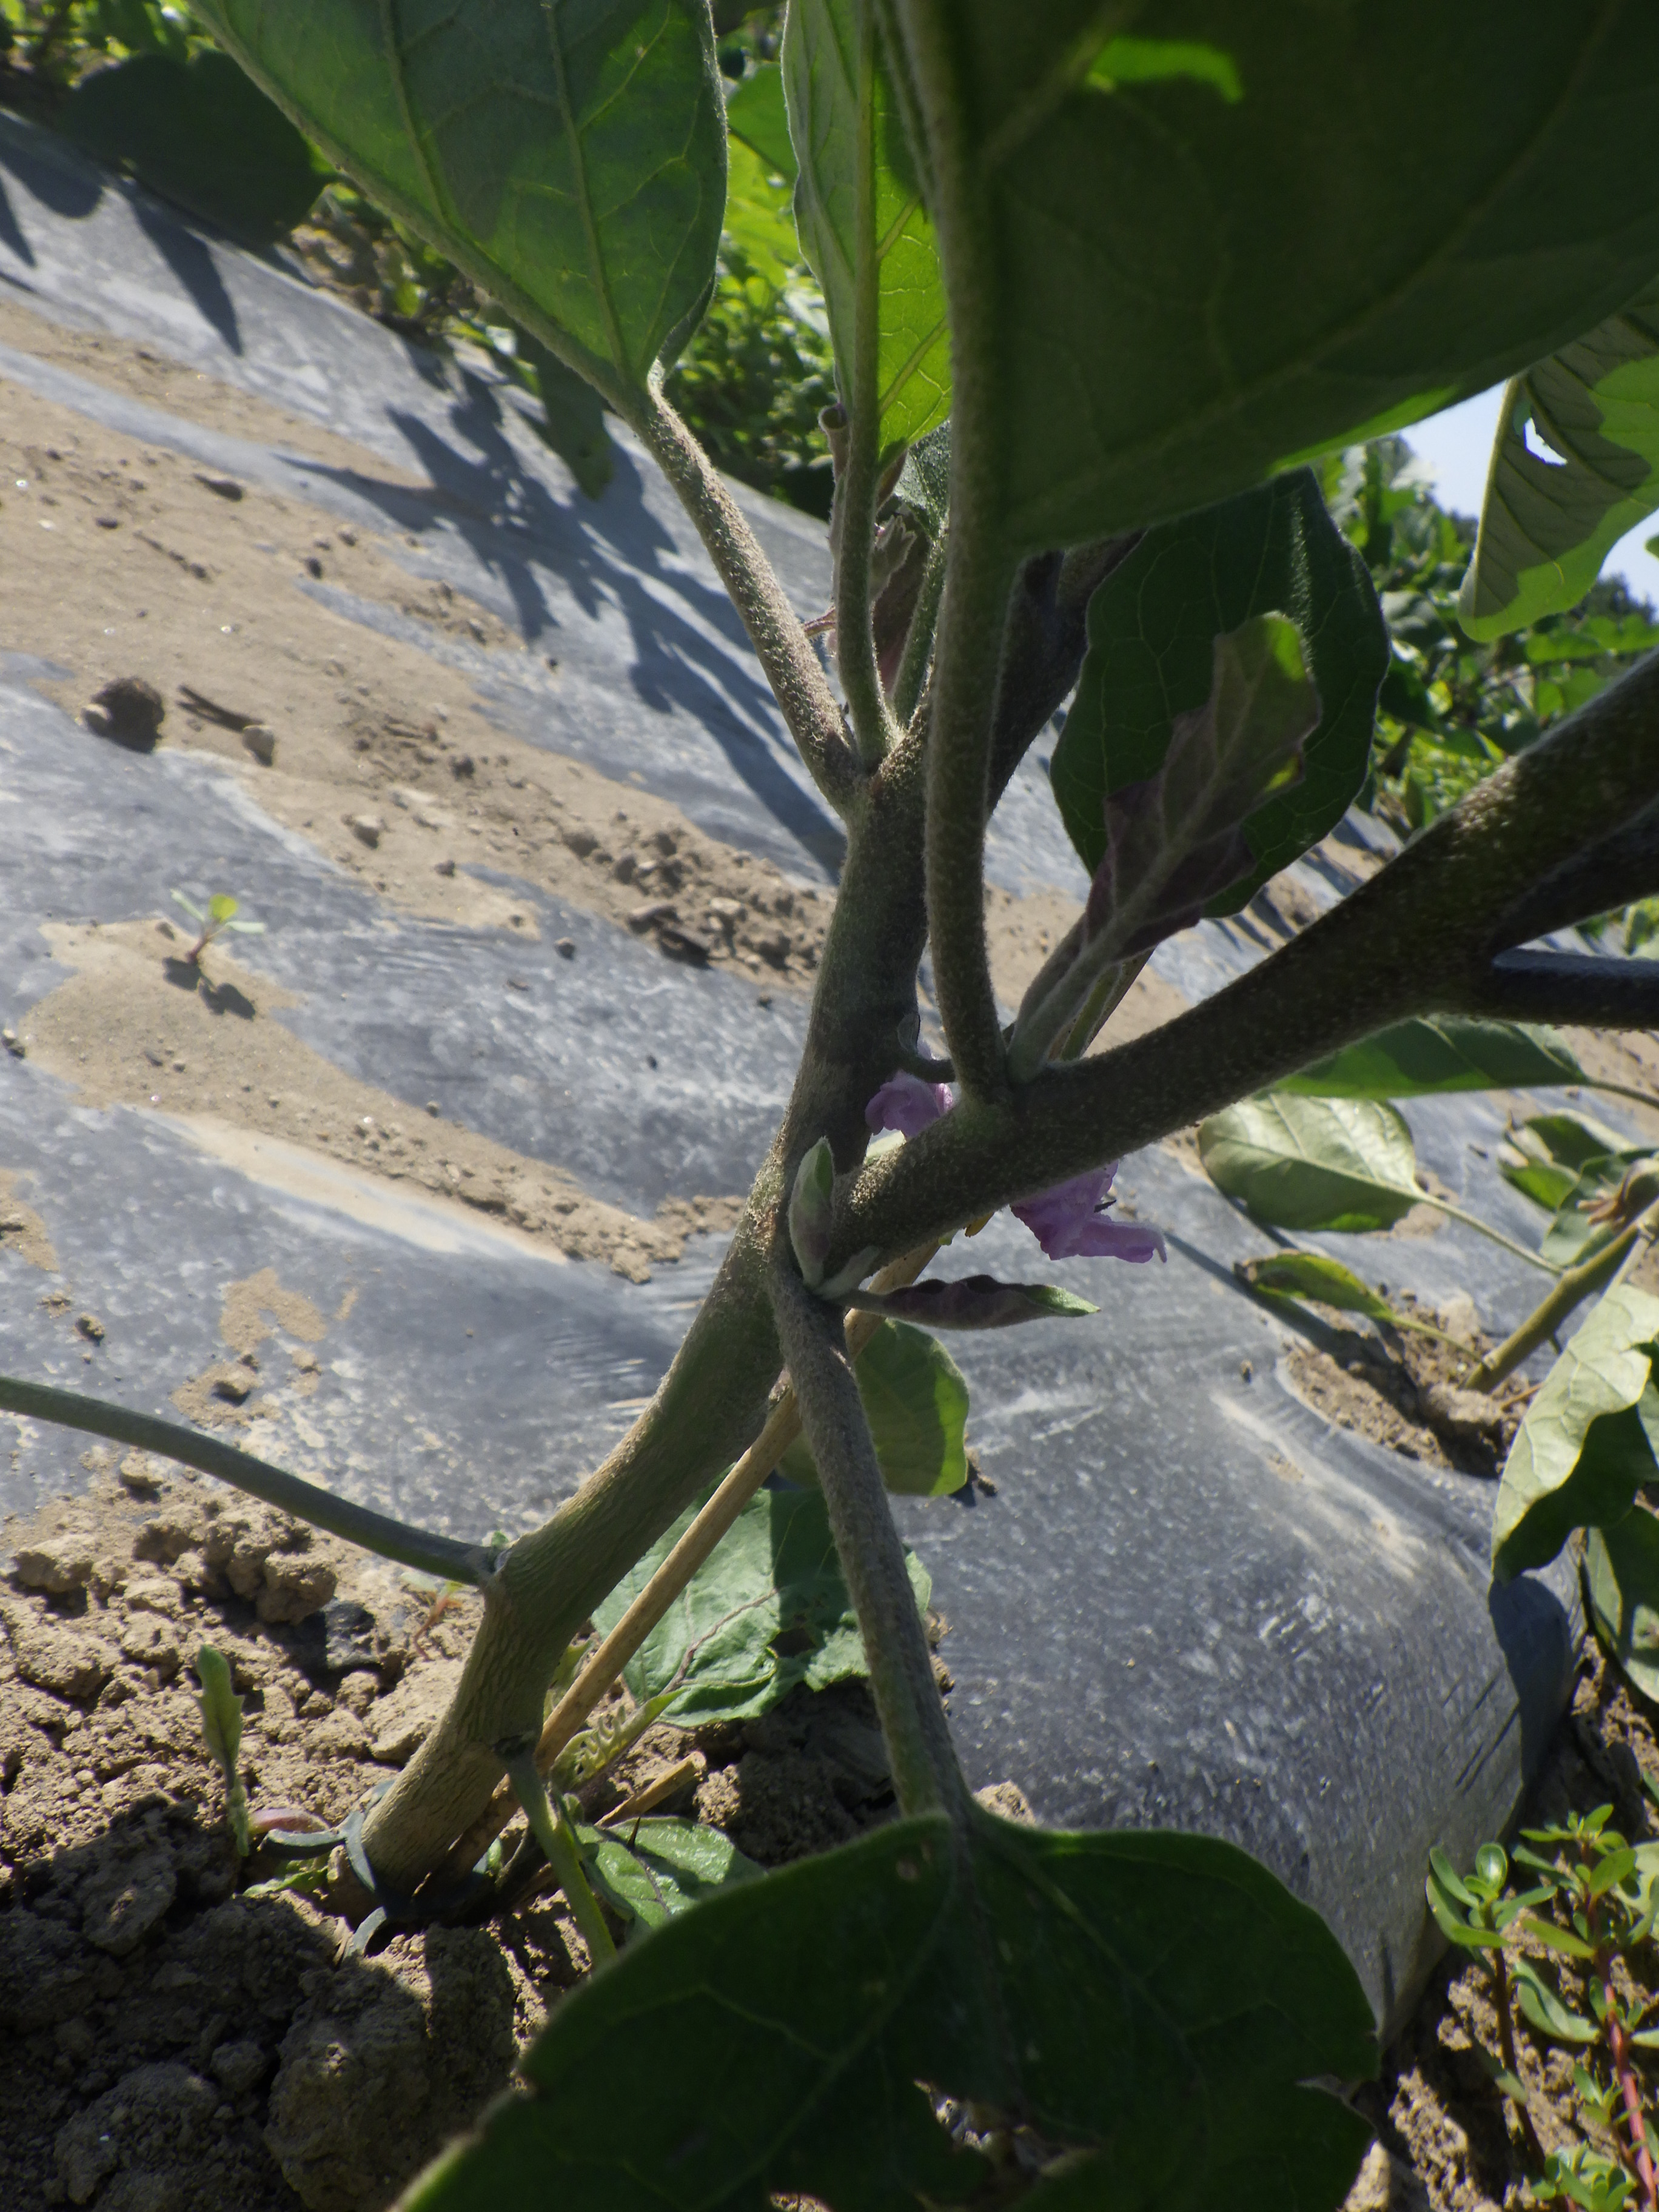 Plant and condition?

aubergine, colorado potato beetle
